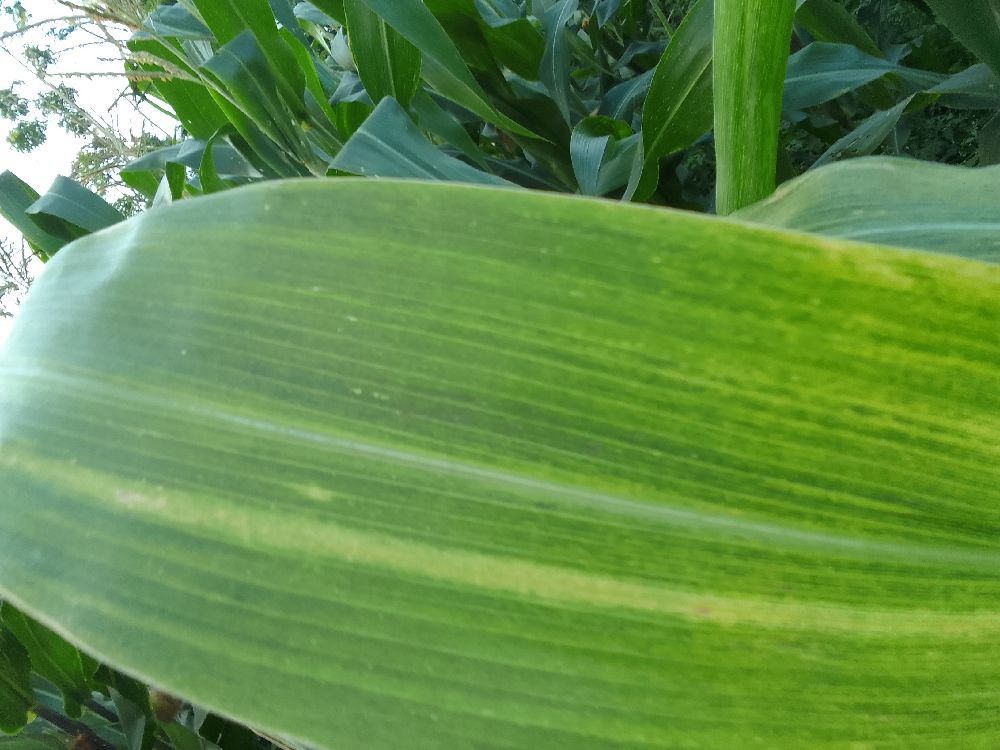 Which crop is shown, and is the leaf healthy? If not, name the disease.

maize, maize lethal necrosis
